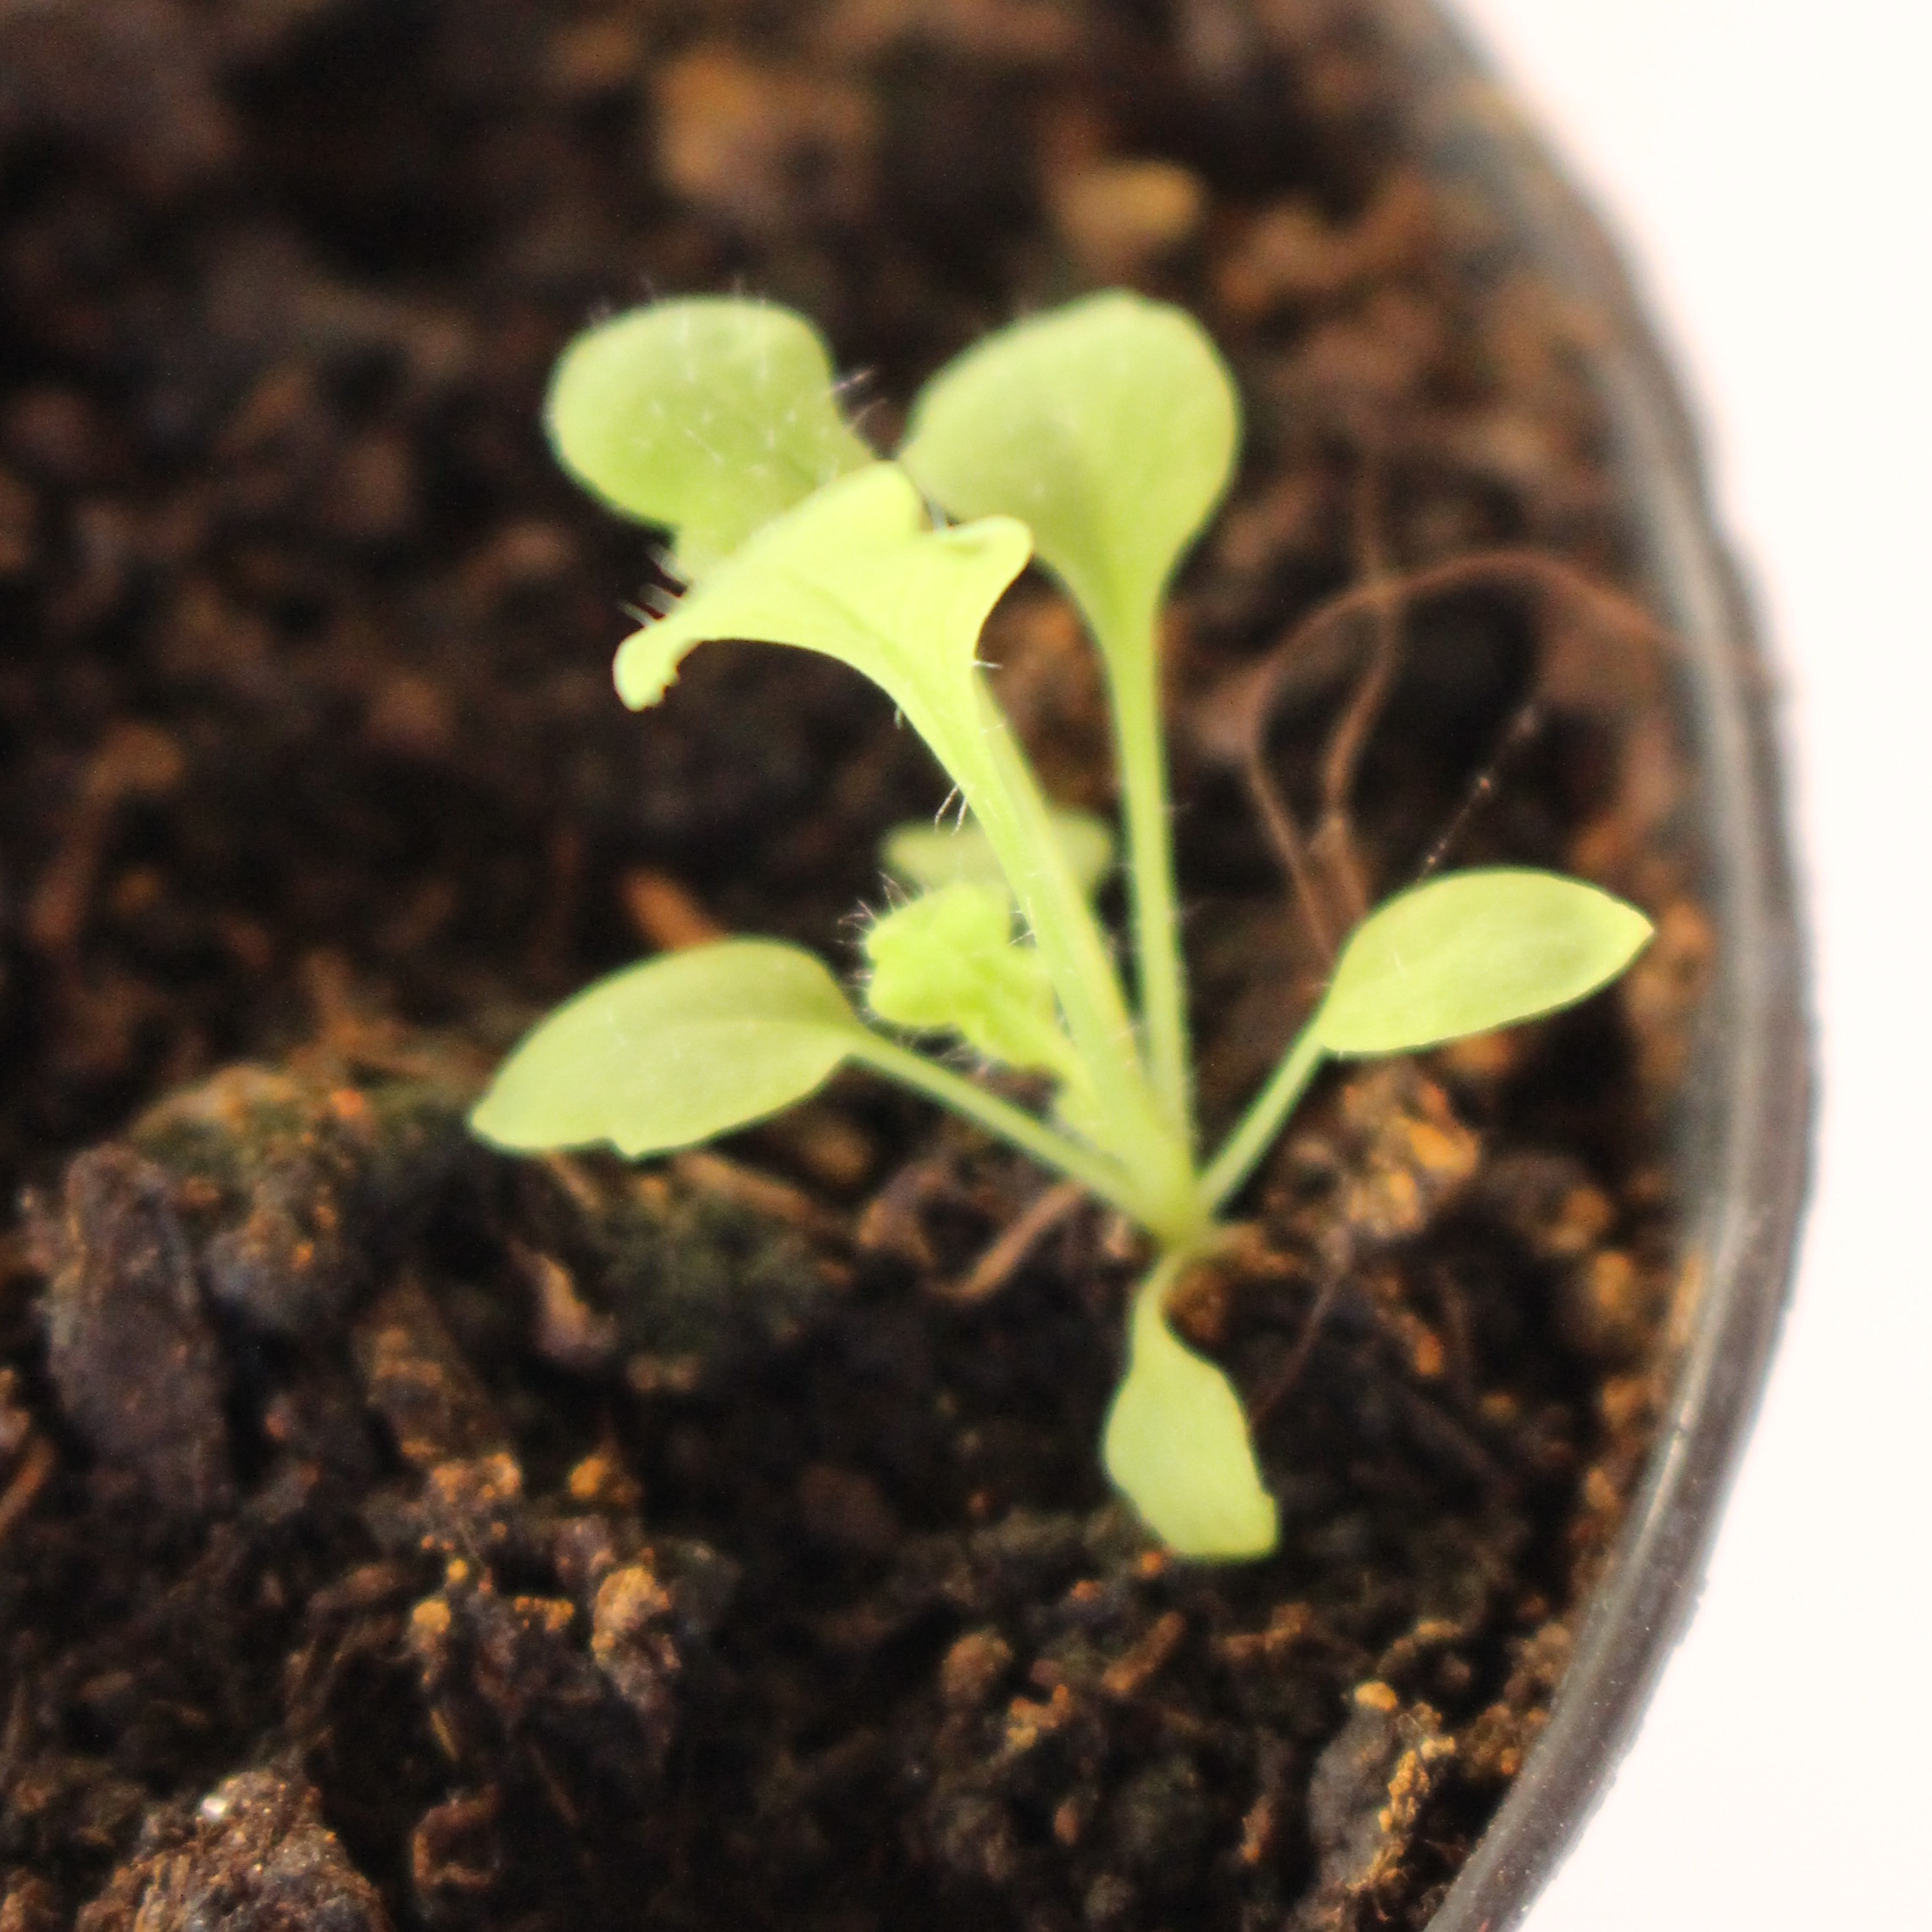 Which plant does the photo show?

Papaver rhoeas
